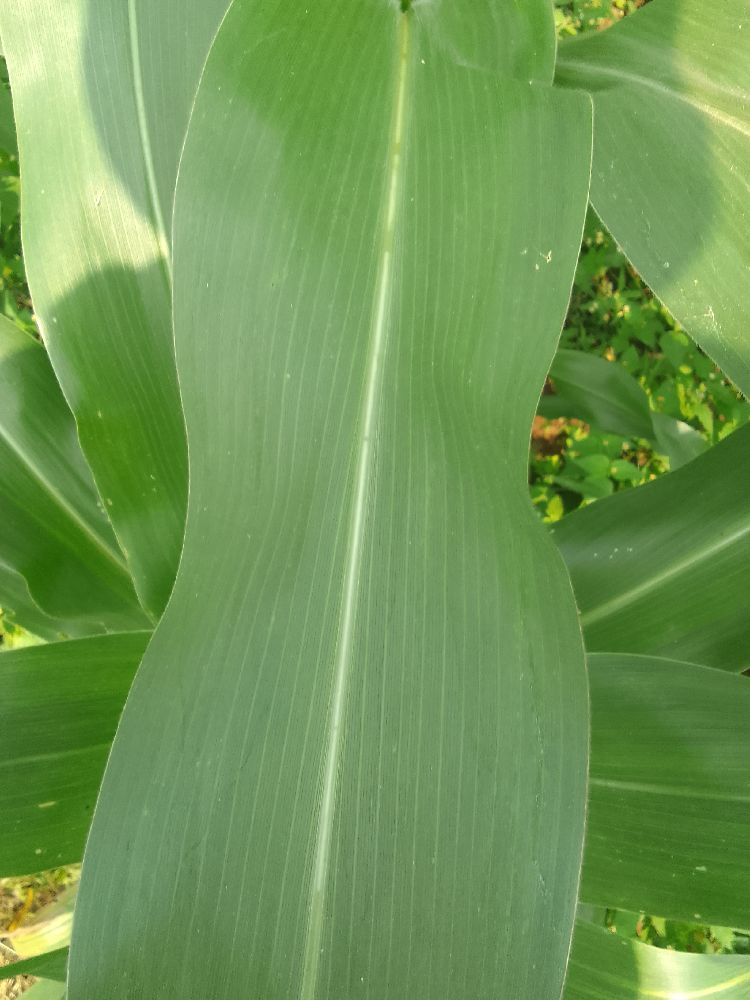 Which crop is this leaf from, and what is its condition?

maize, healthy
